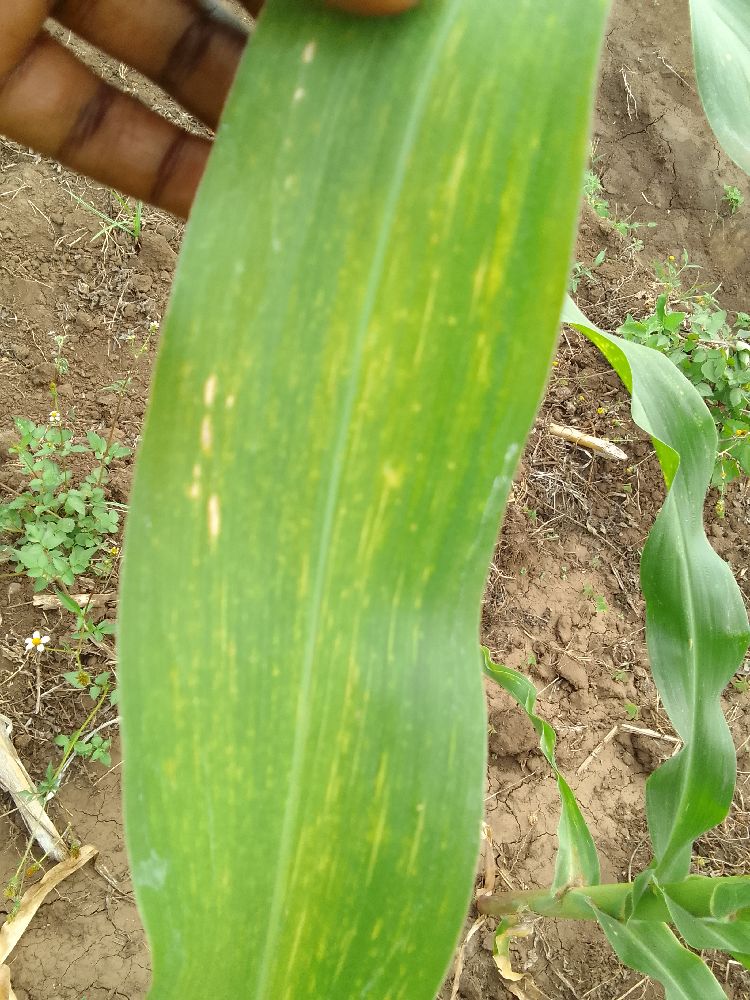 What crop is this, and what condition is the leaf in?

maize, maize lethal necrosis
